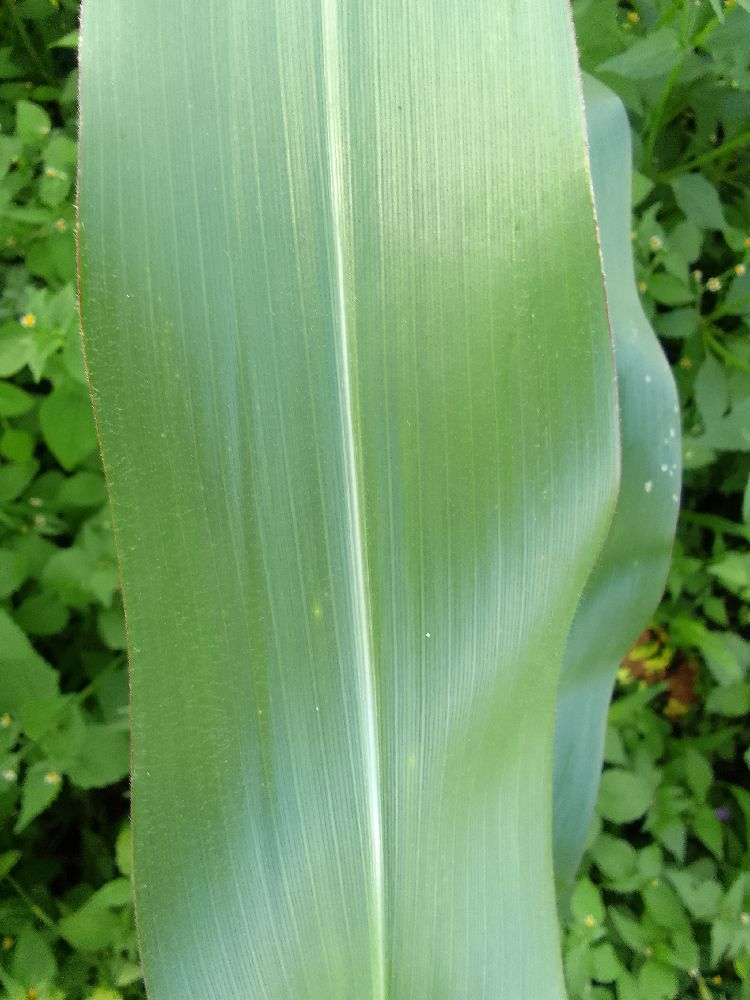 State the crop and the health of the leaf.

maize, healthy
